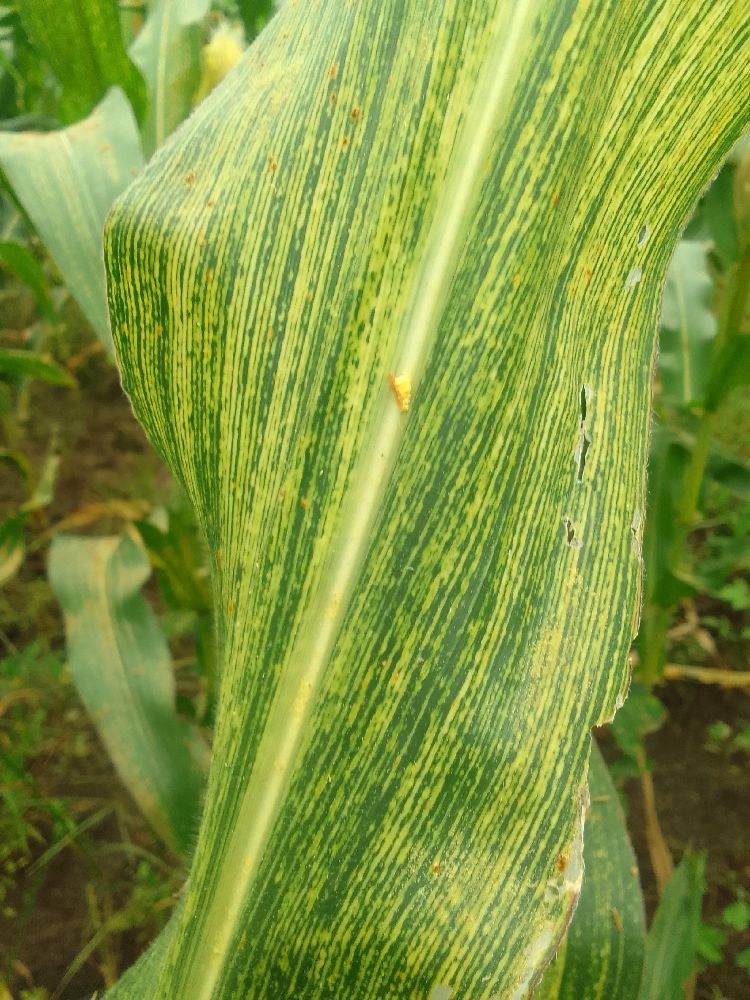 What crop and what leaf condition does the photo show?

maize, maize streak virus
